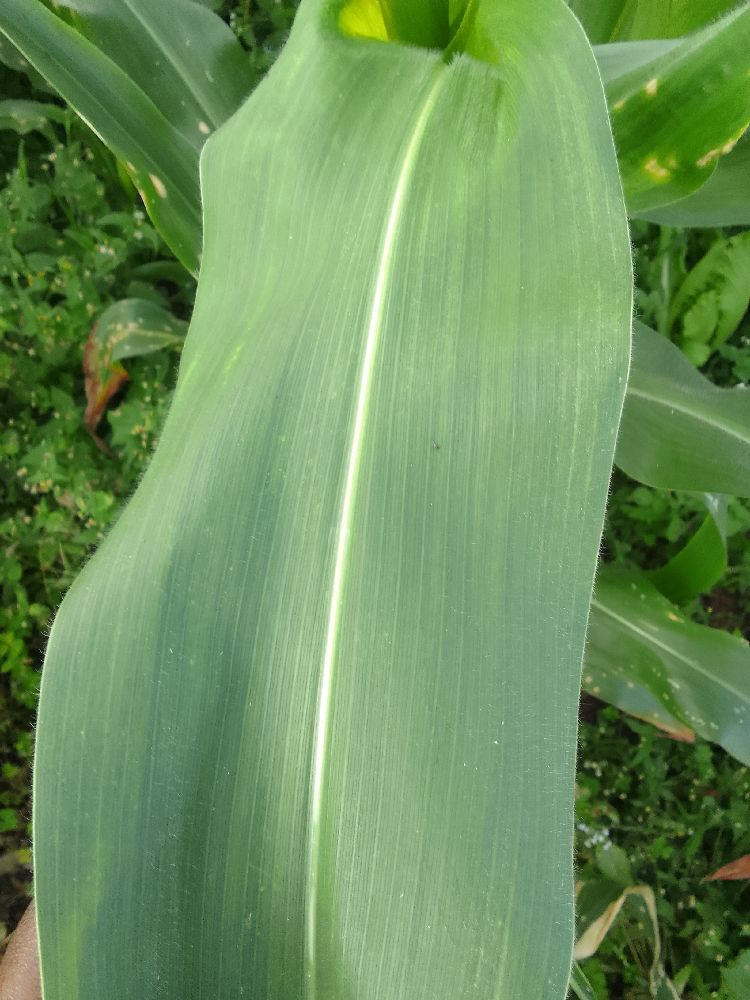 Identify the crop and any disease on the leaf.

maize, healthy
